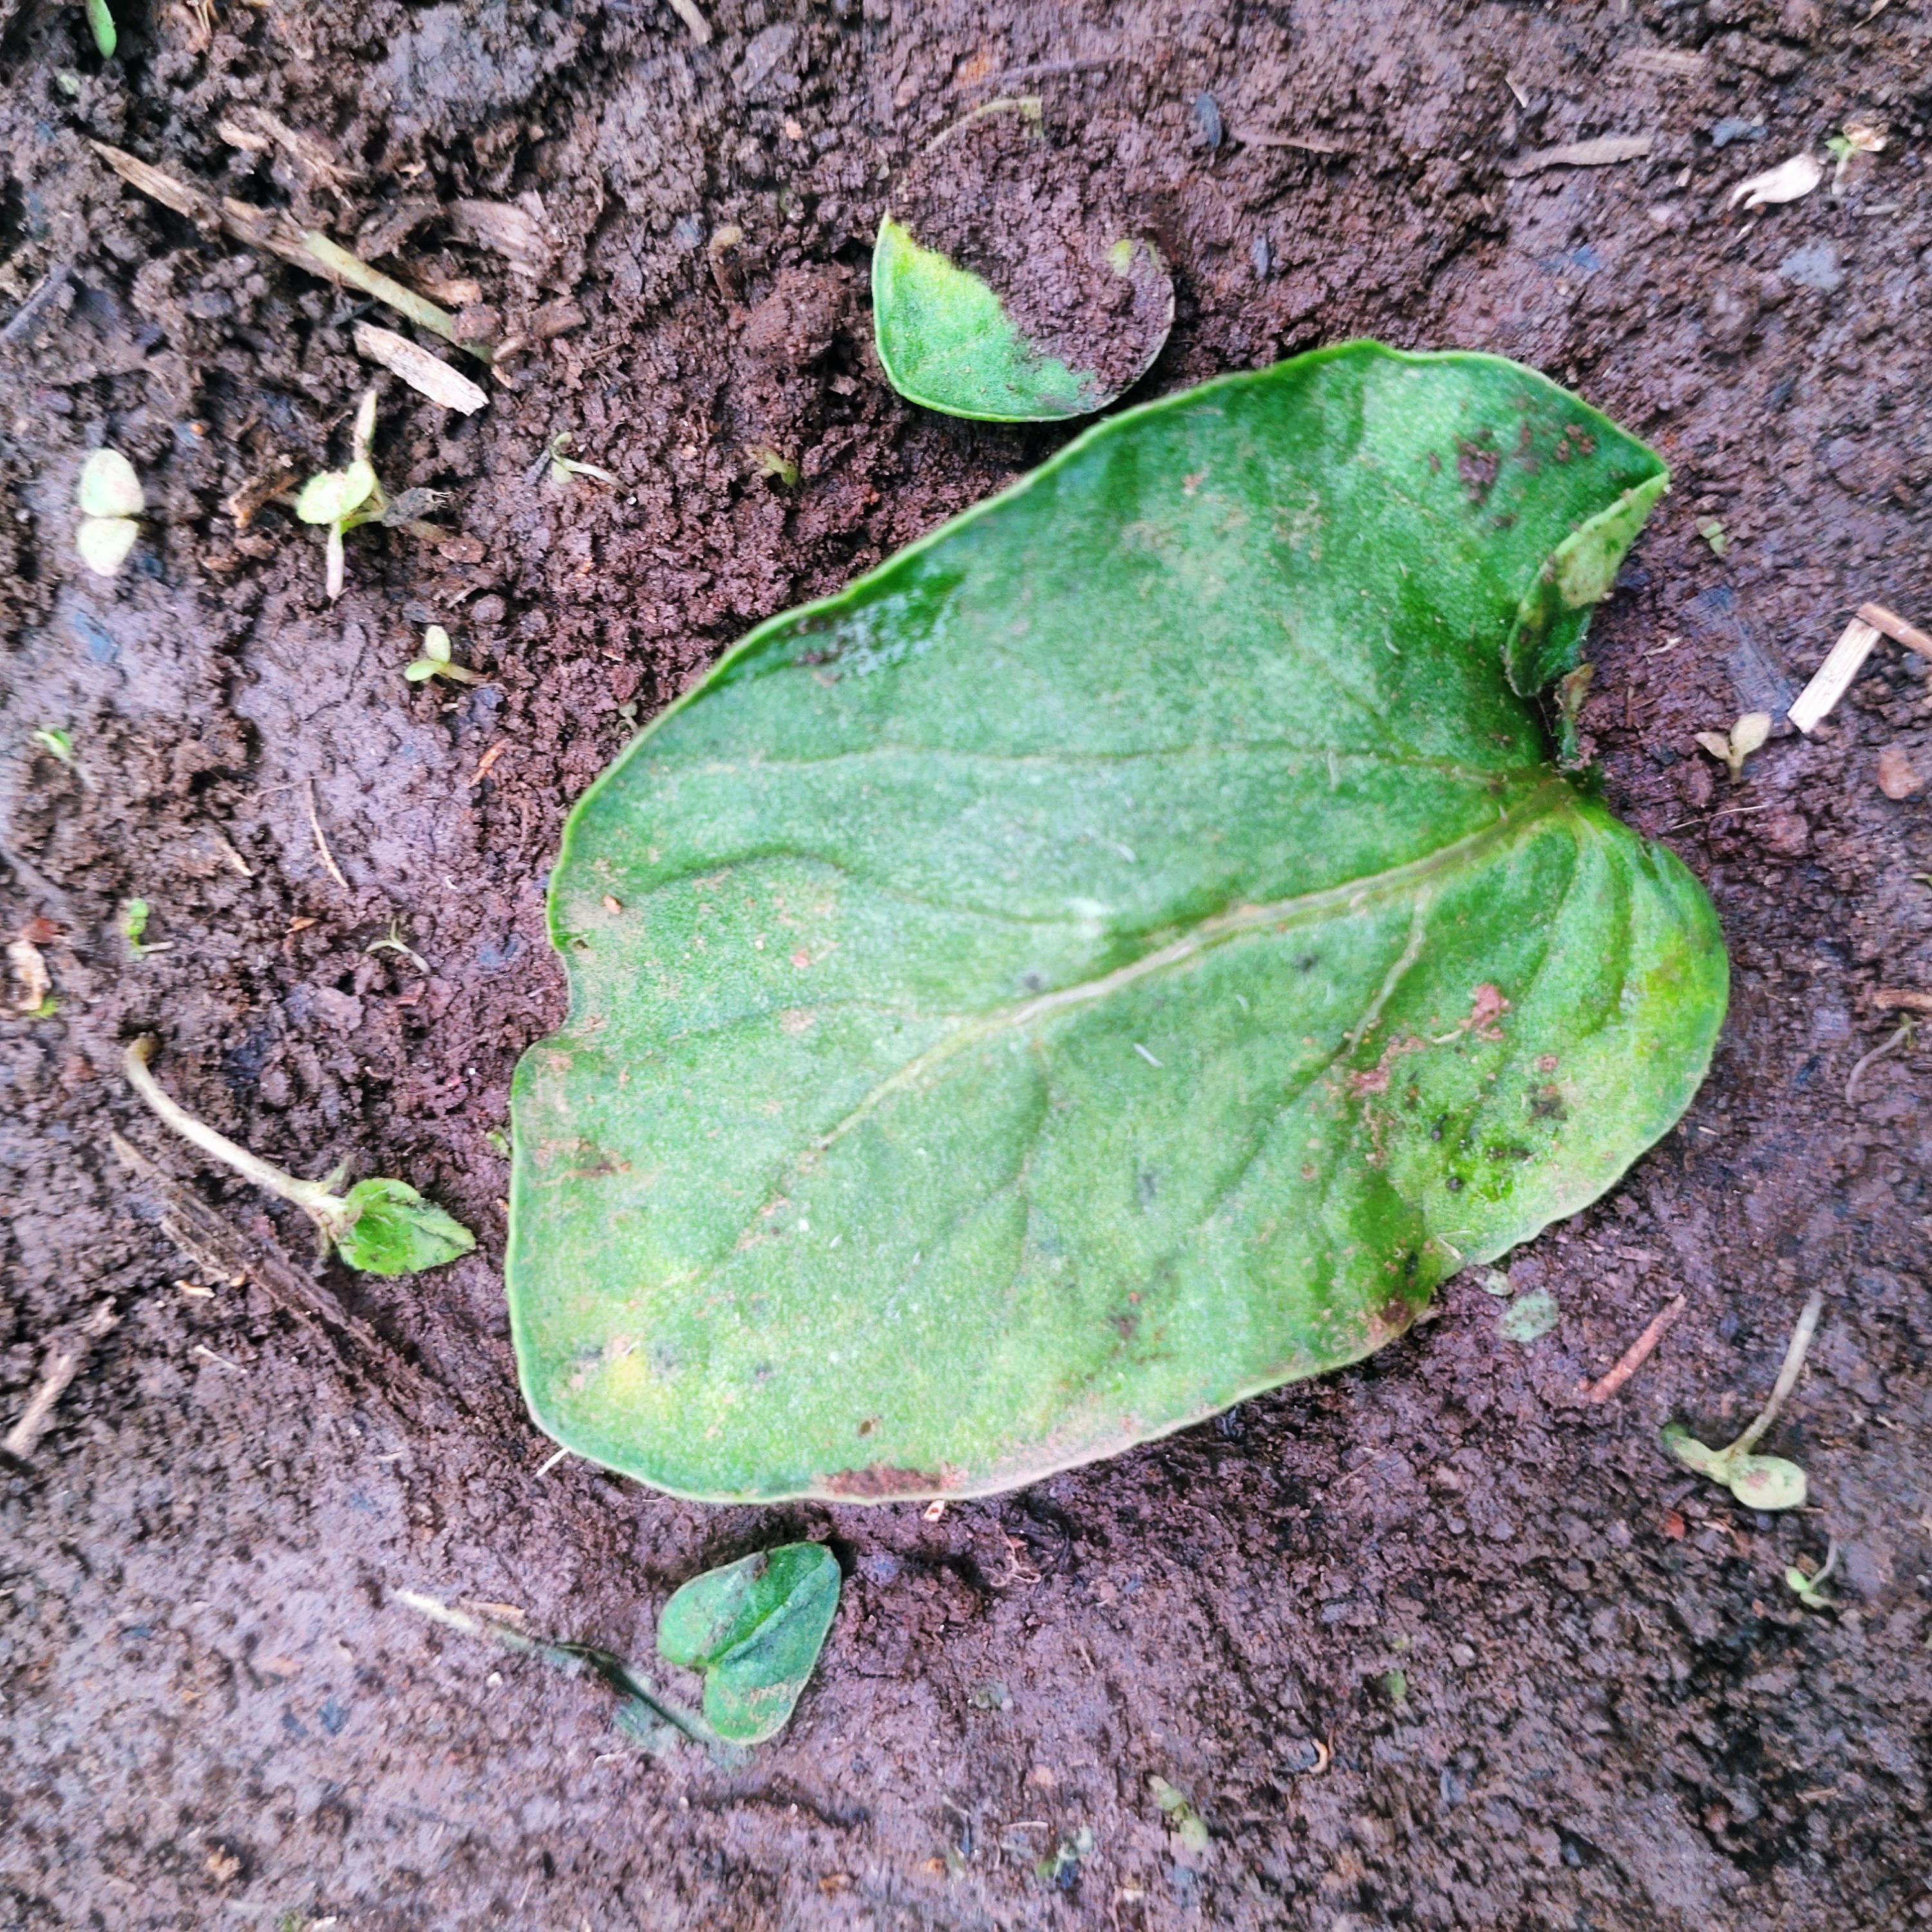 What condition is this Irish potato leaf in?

late blight
